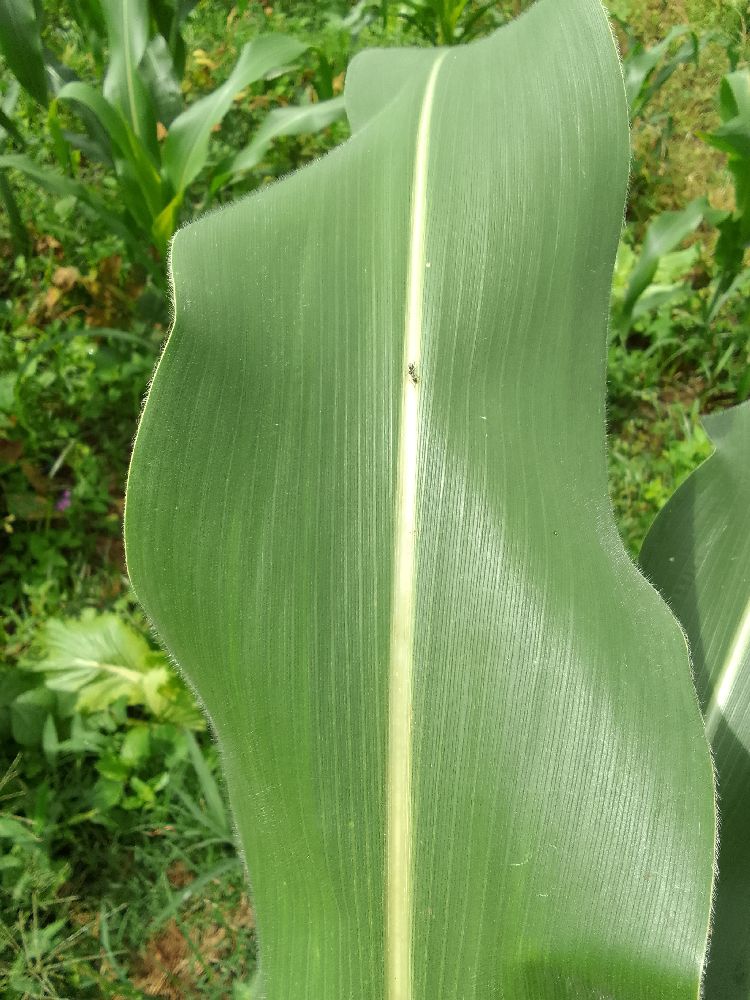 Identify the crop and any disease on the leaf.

maize, healthy
